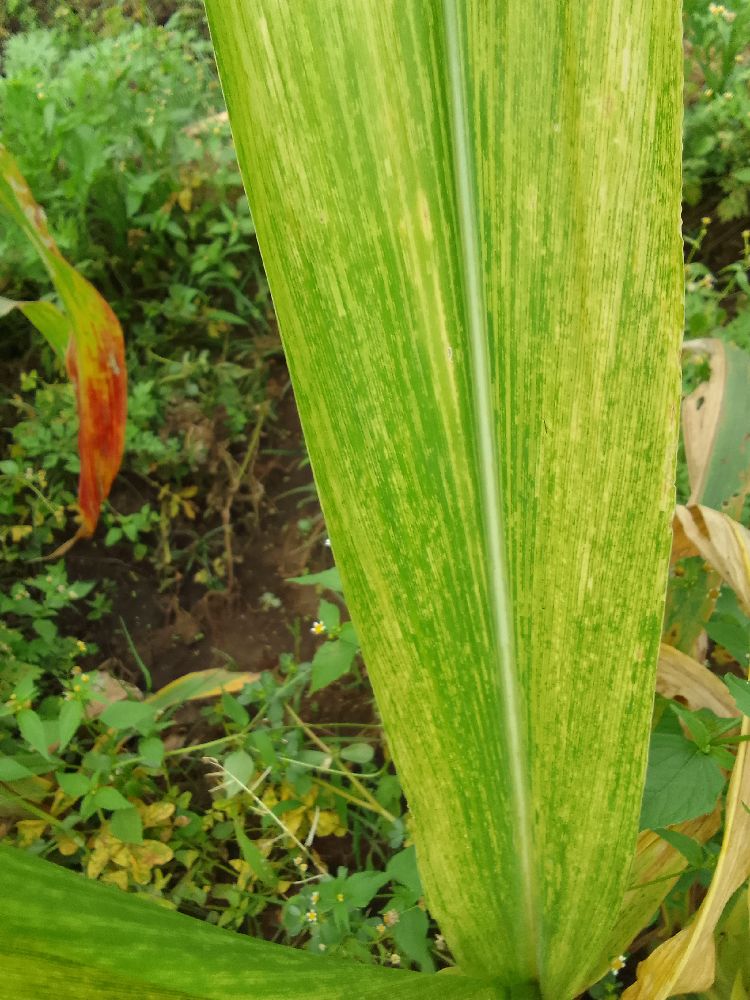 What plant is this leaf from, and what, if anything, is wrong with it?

maize, maize lethal necrosis
